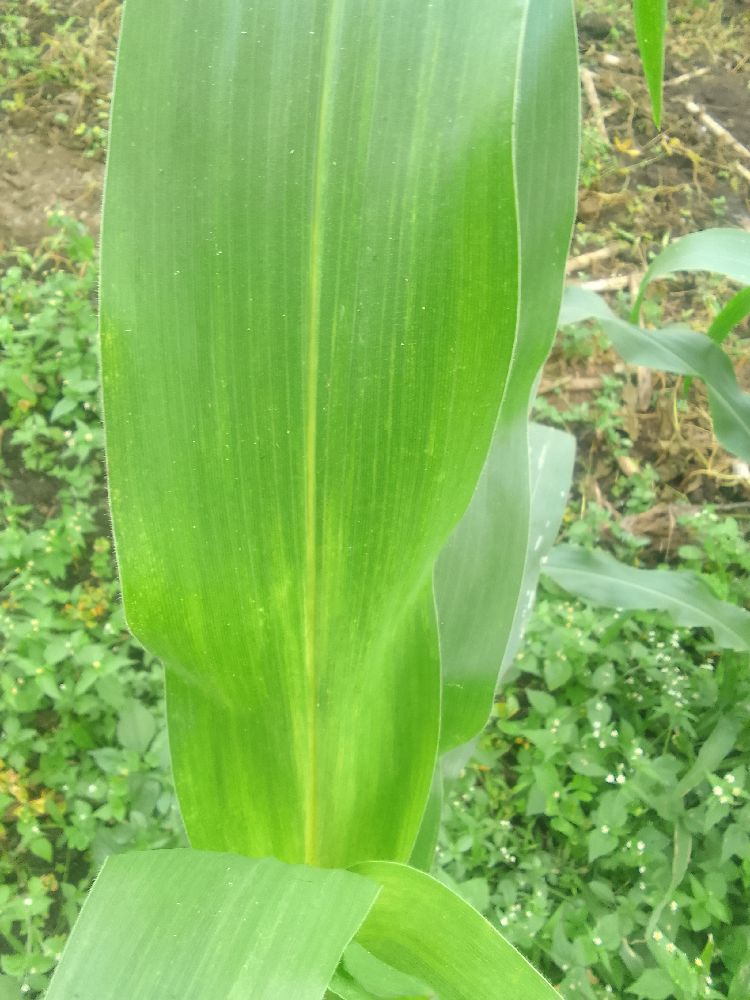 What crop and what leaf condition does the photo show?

maize, maize lethal necrosis
